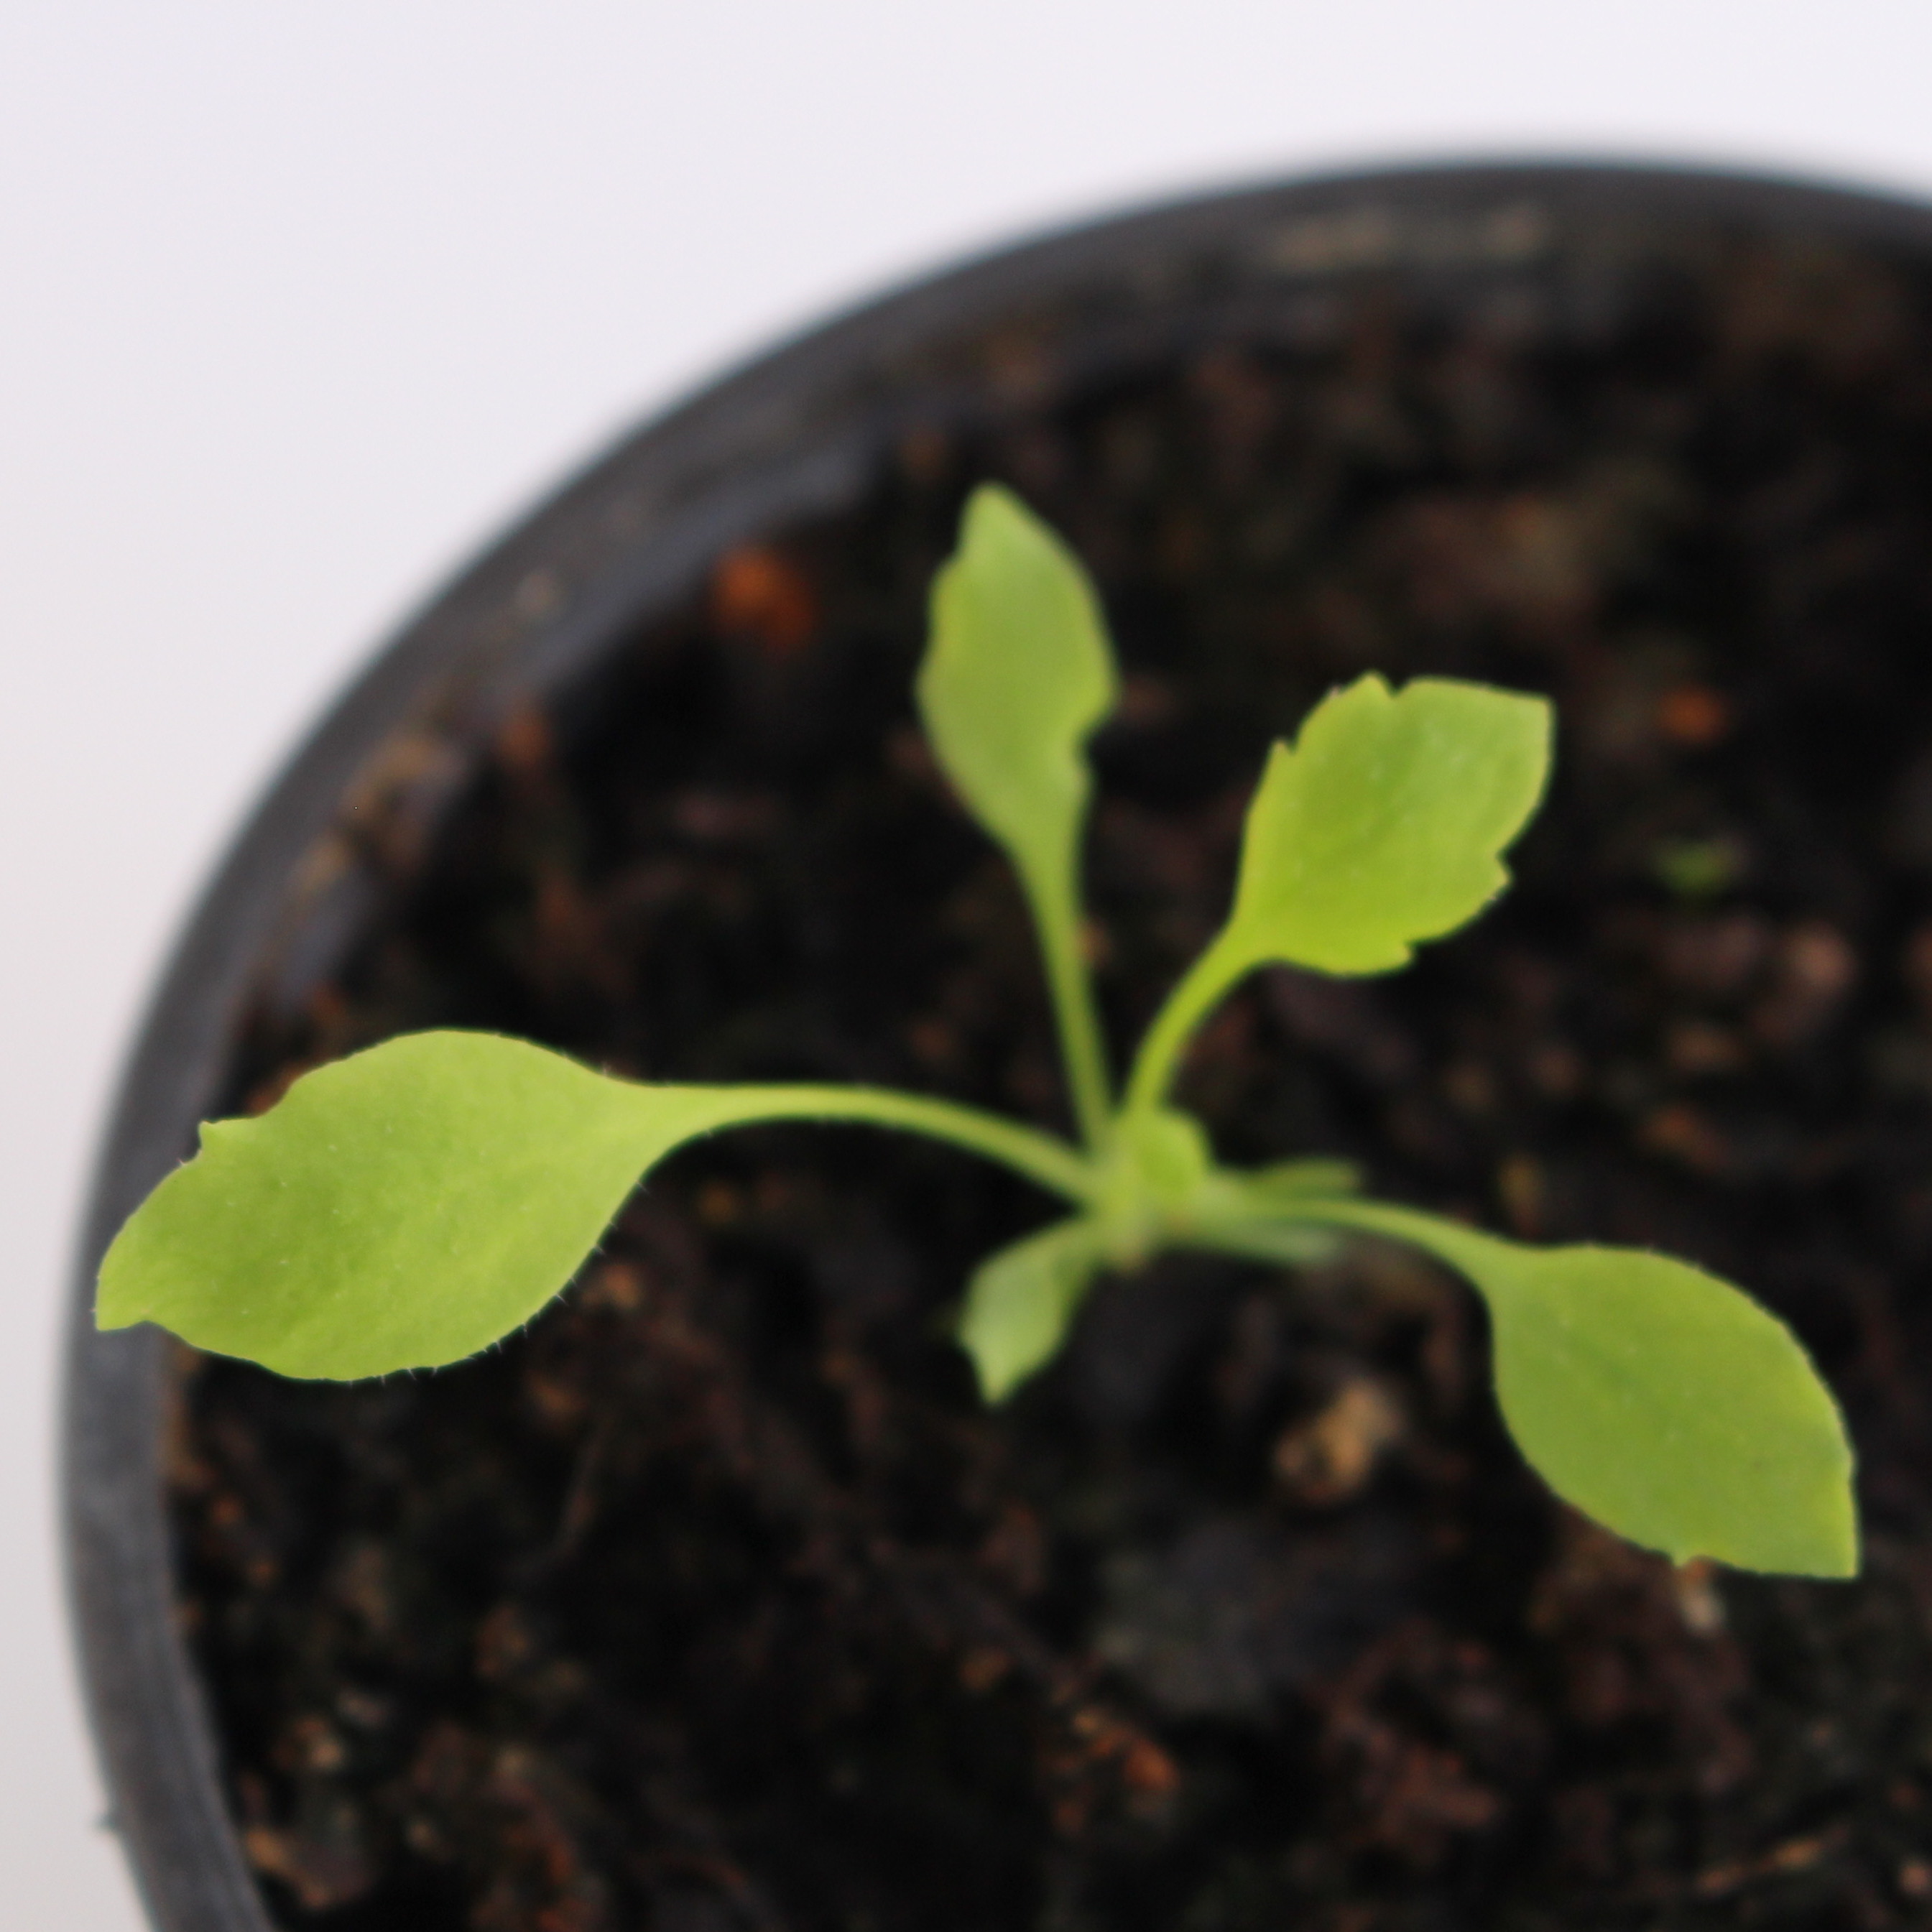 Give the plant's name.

Papaver rhoeas
